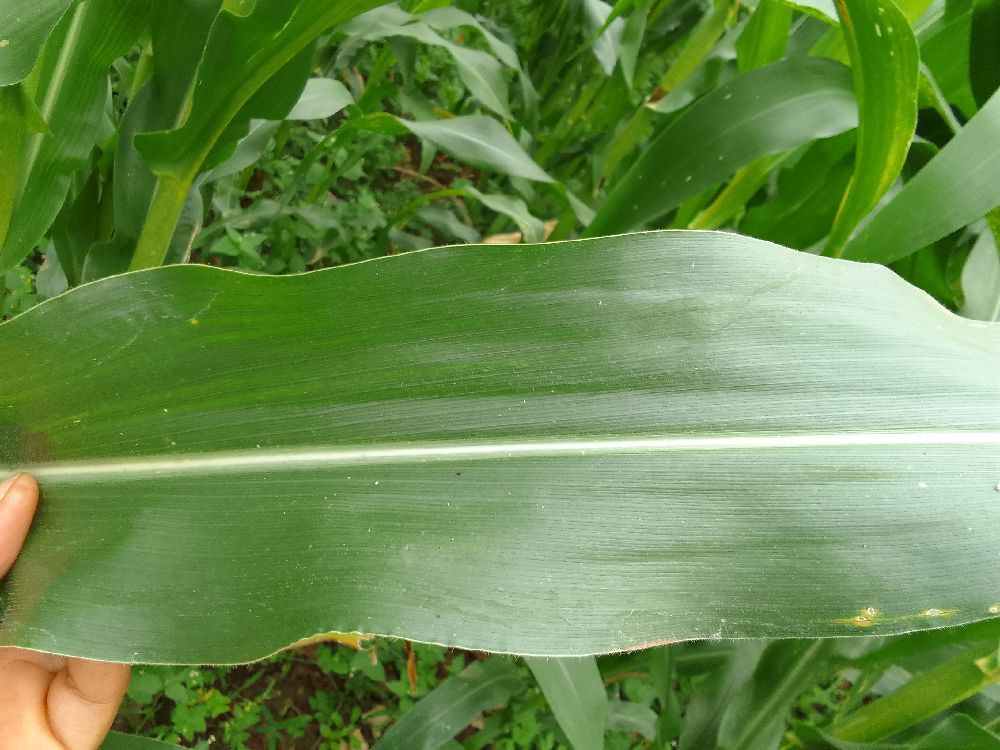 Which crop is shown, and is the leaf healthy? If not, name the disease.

maize, healthy
